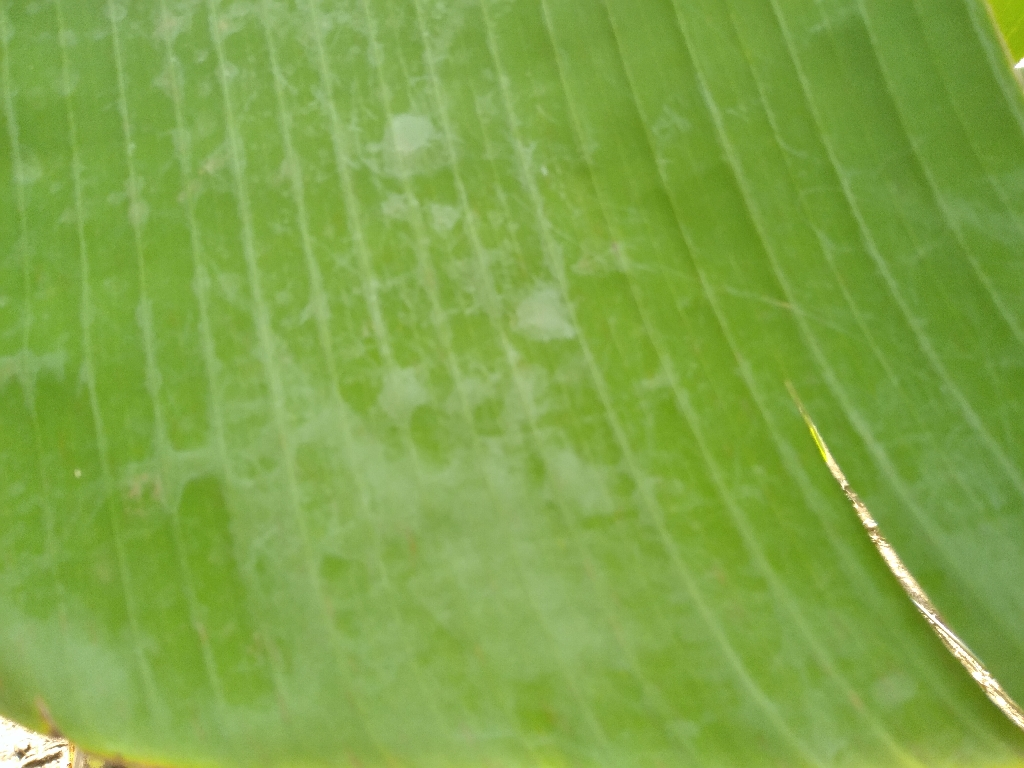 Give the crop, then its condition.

banana, healthy
